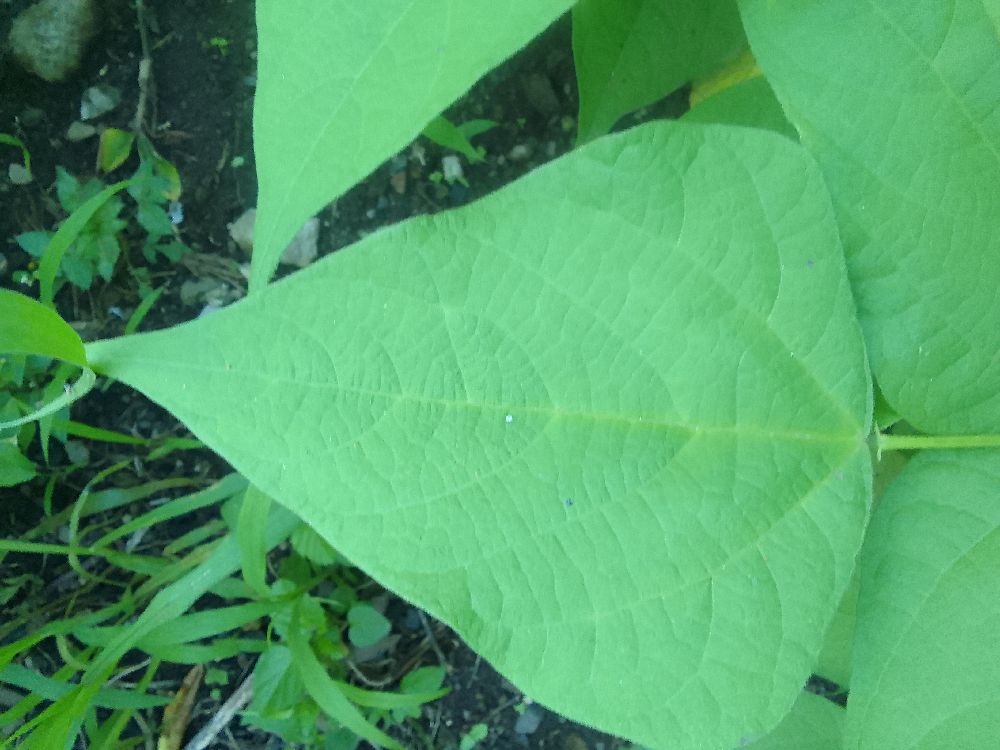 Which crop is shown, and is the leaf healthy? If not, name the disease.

common bean, healthy
